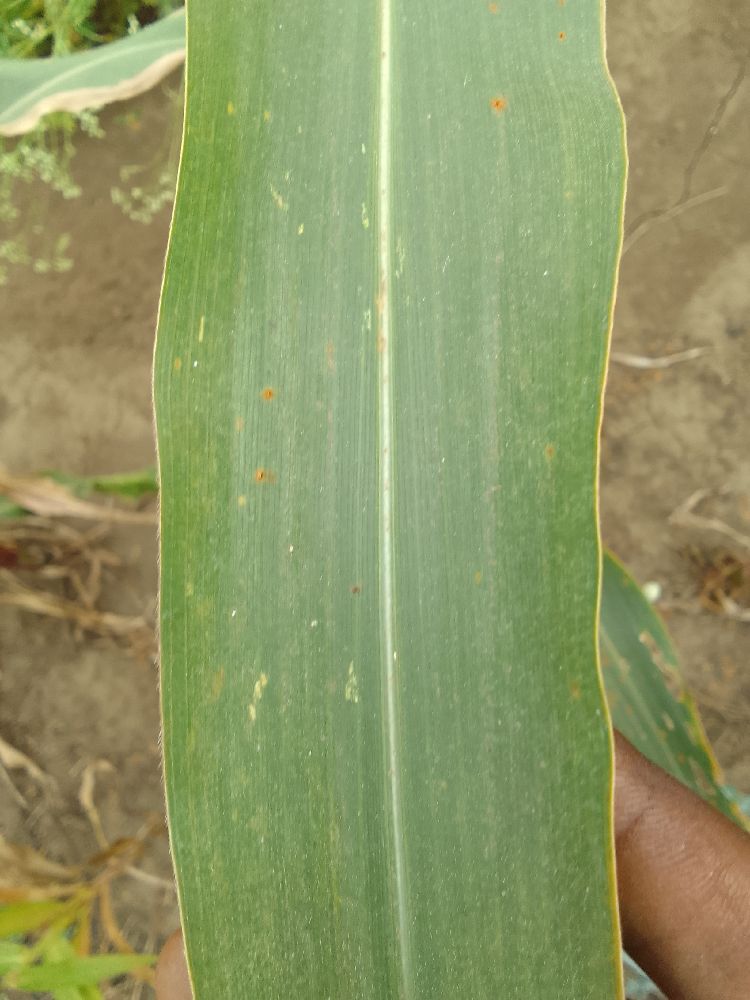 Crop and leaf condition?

maize, healthy
